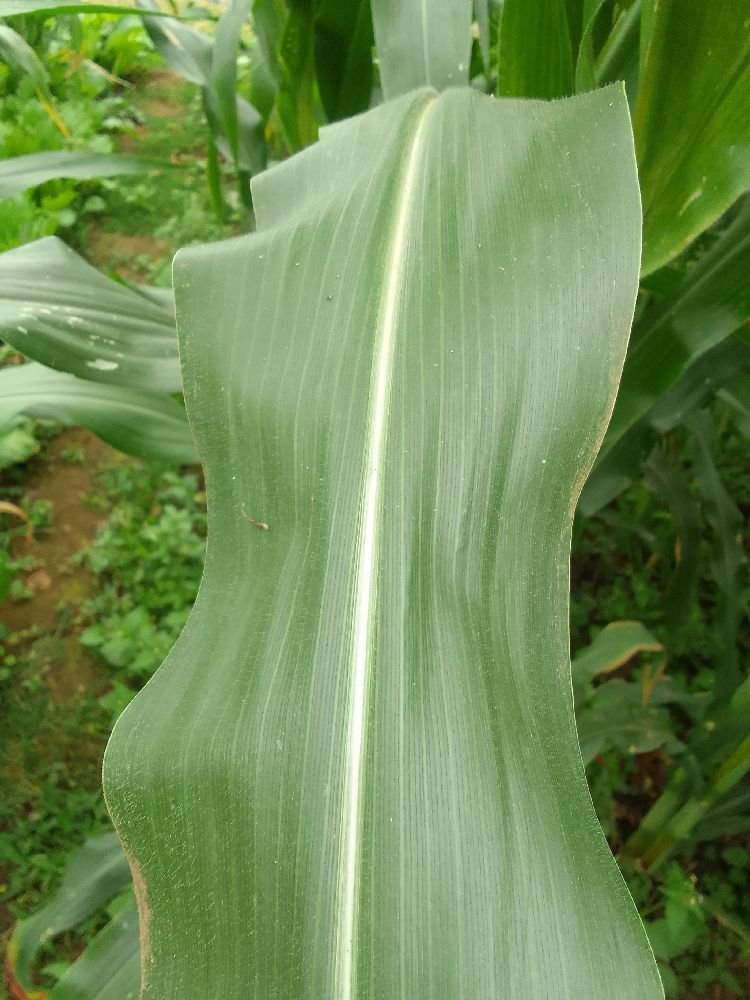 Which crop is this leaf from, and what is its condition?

maize, healthy
